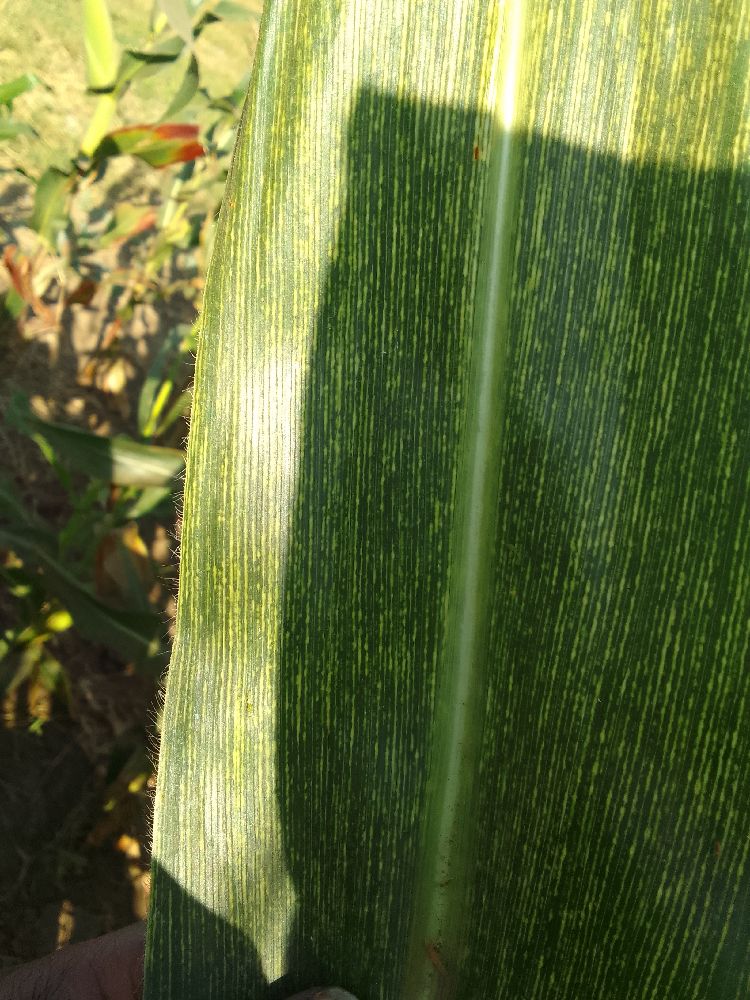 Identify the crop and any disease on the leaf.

maize, maize streak virus
